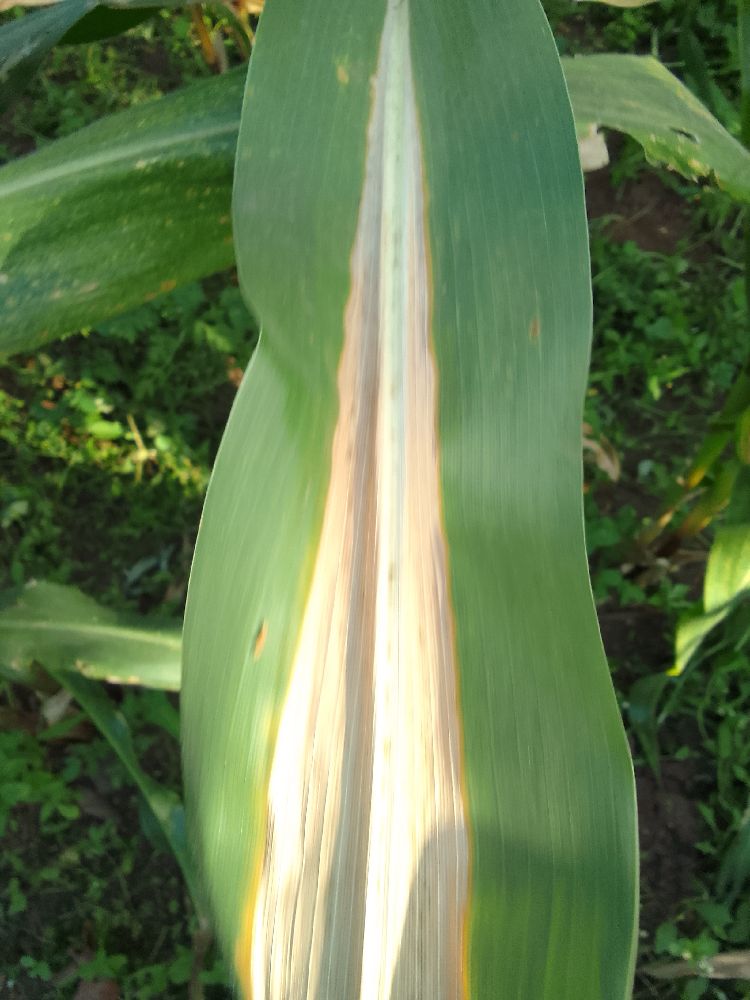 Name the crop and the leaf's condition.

maize, maize lethal necrosis
